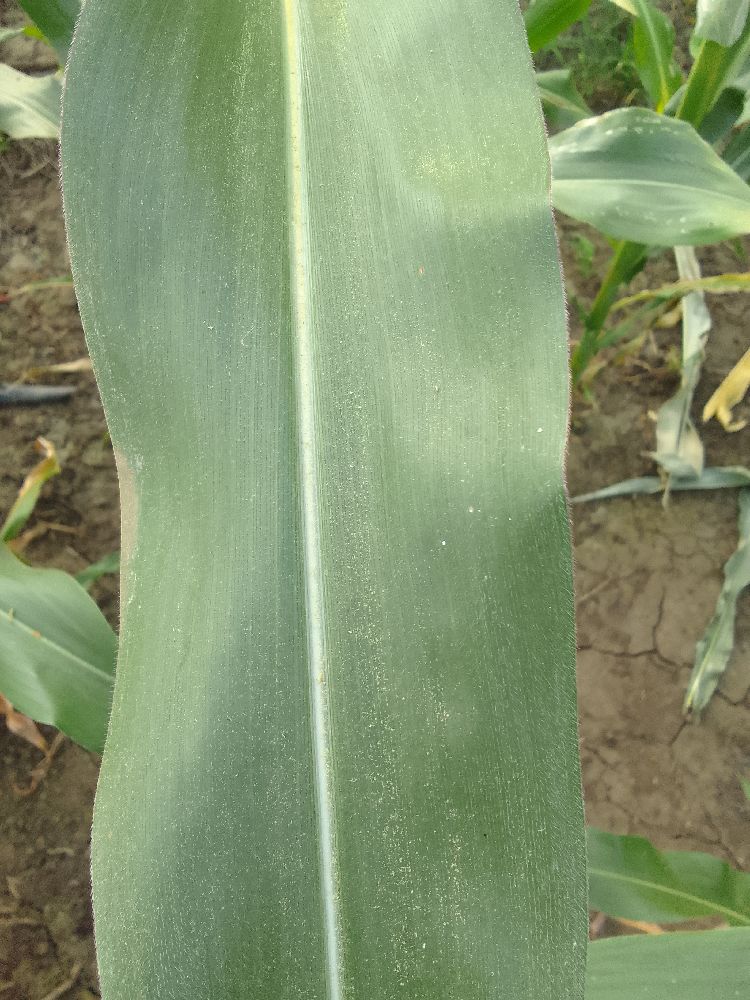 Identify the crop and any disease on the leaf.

maize, healthy
